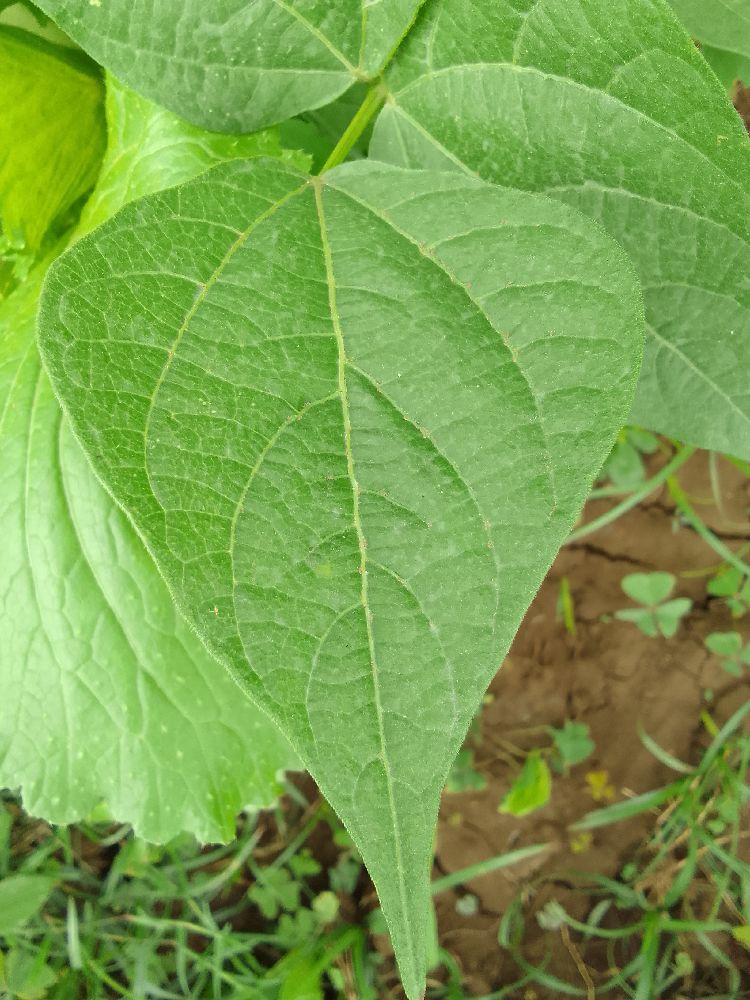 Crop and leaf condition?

common bean, healthy
